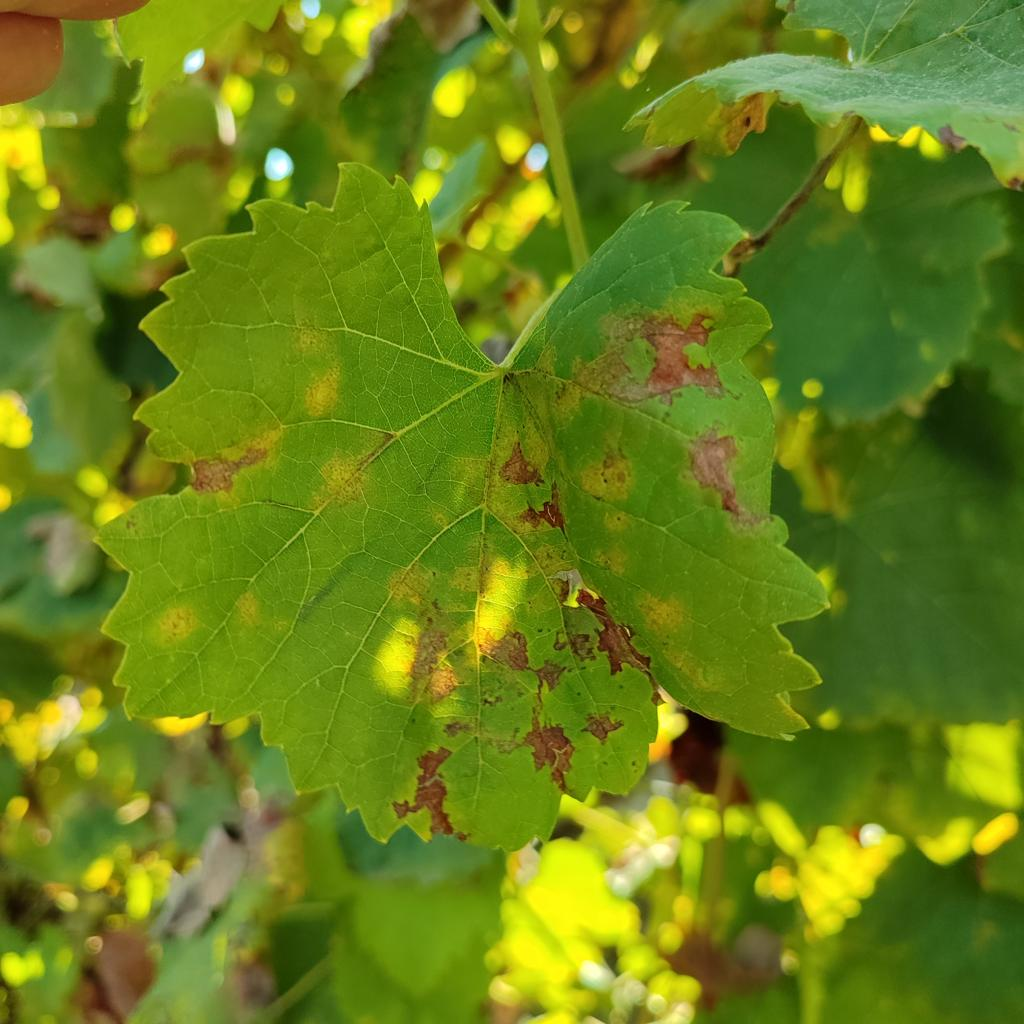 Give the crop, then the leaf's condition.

grapevine, downy mildew
